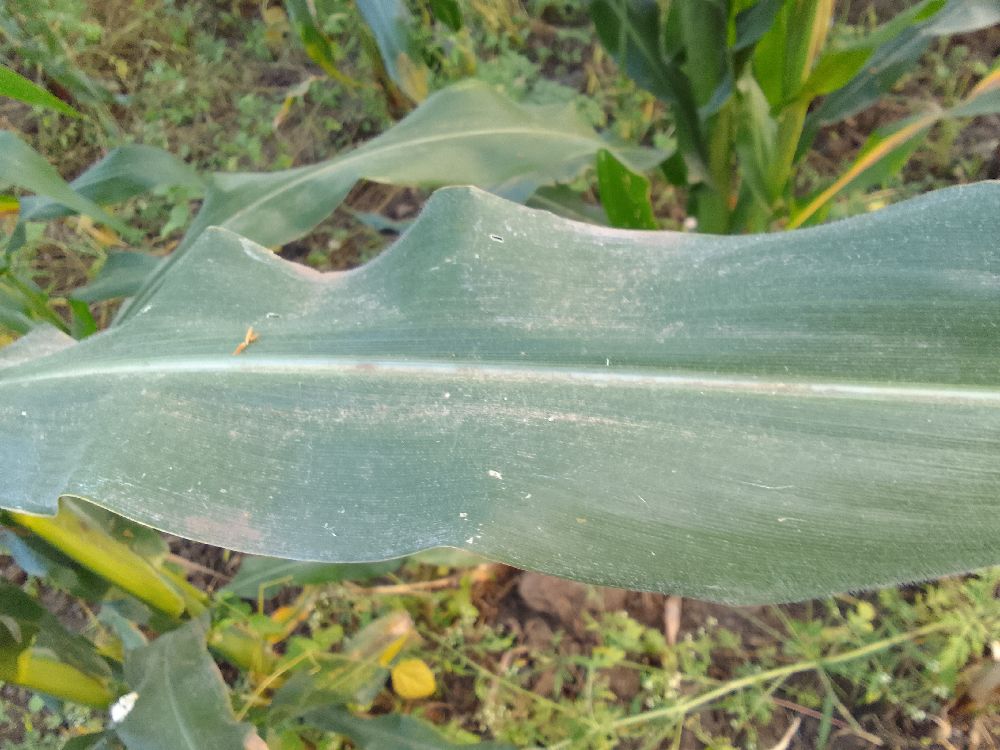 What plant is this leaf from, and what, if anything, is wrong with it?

maize, healthy
